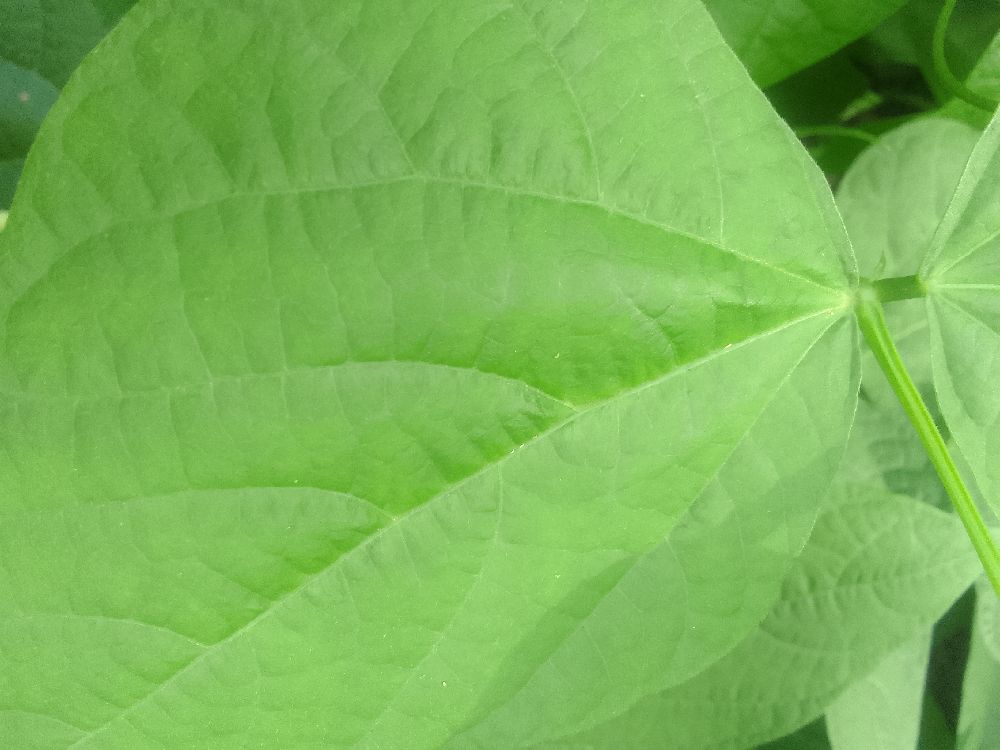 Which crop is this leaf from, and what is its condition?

common bean, healthy
